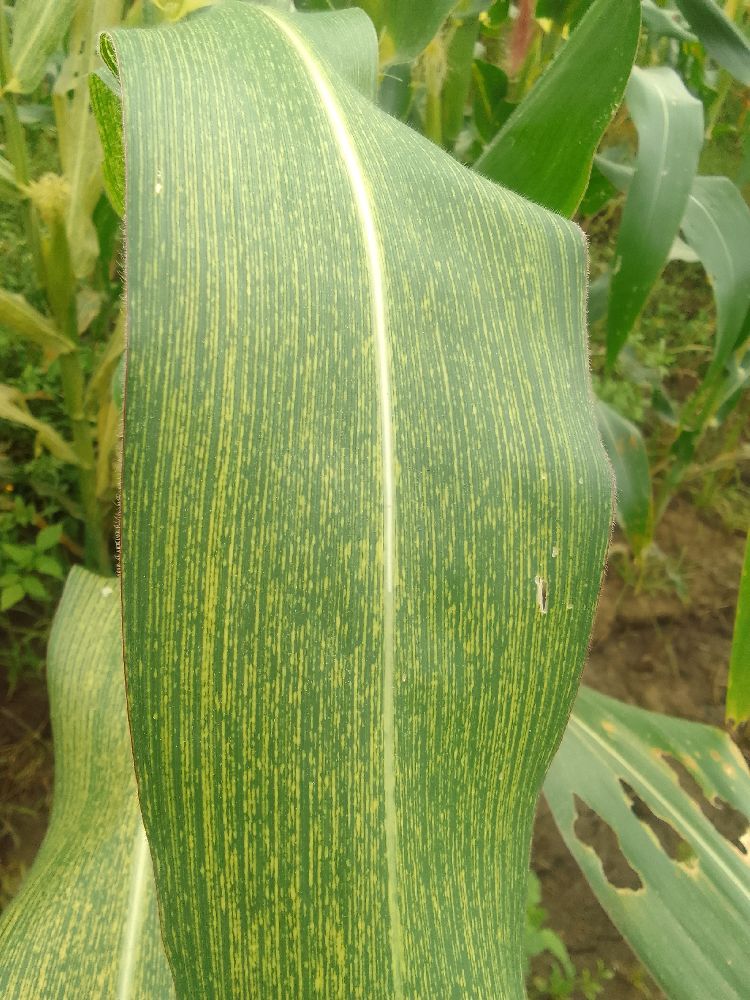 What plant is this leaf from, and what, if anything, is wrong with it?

maize, maize streak virus
